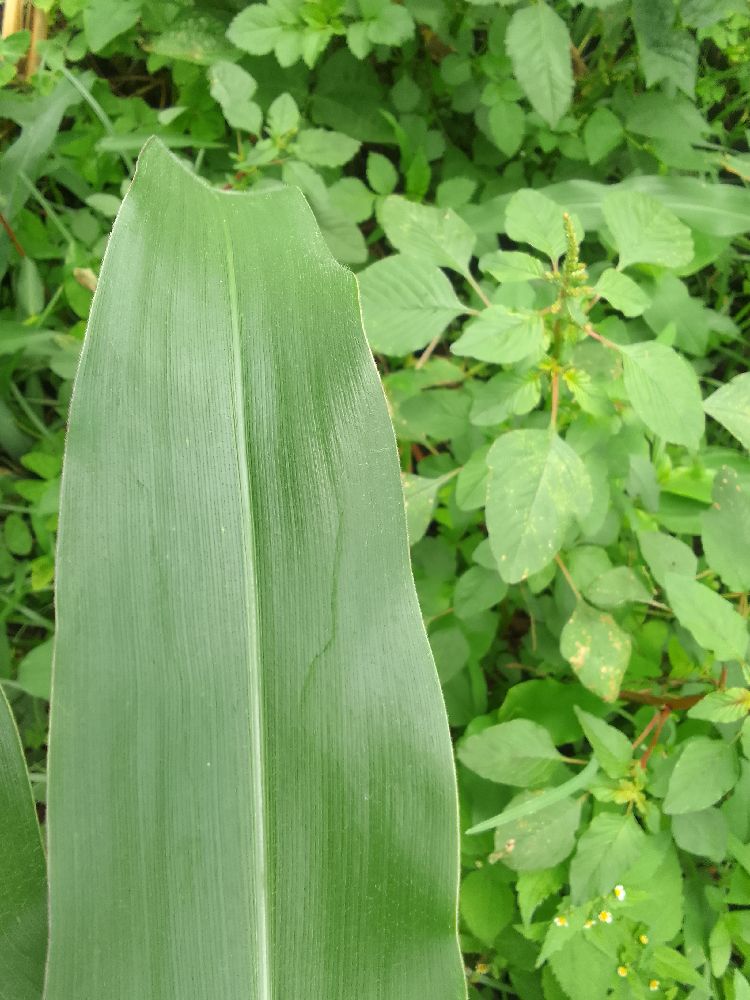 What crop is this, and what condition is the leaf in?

maize, healthy
